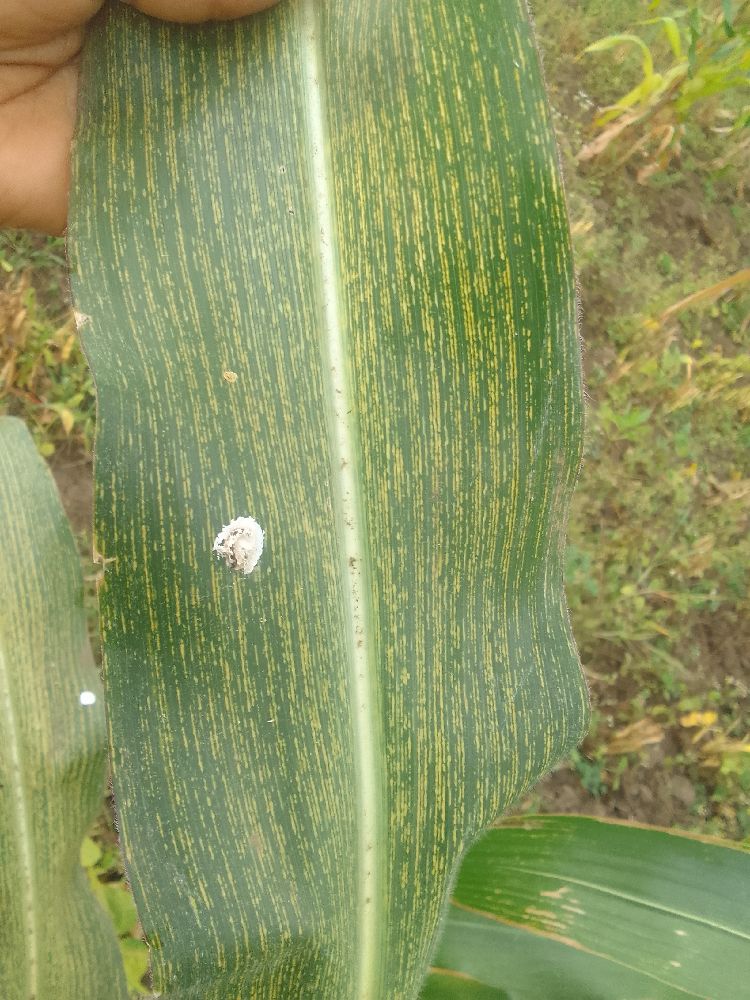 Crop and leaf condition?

maize, maize streak virus
